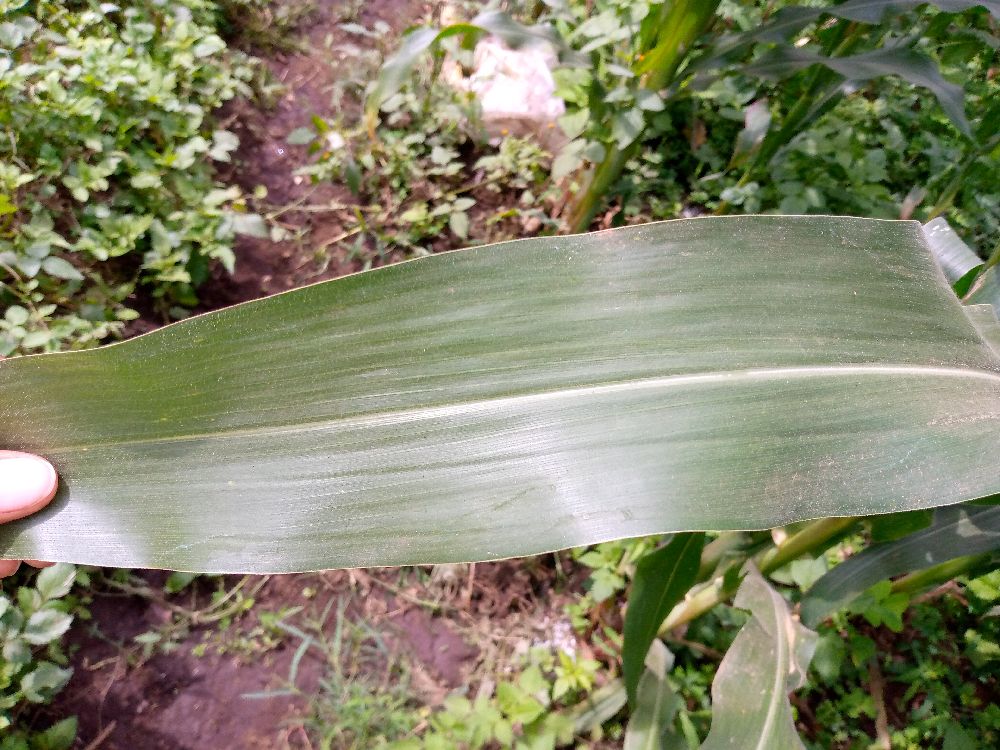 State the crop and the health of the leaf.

maize, healthy
